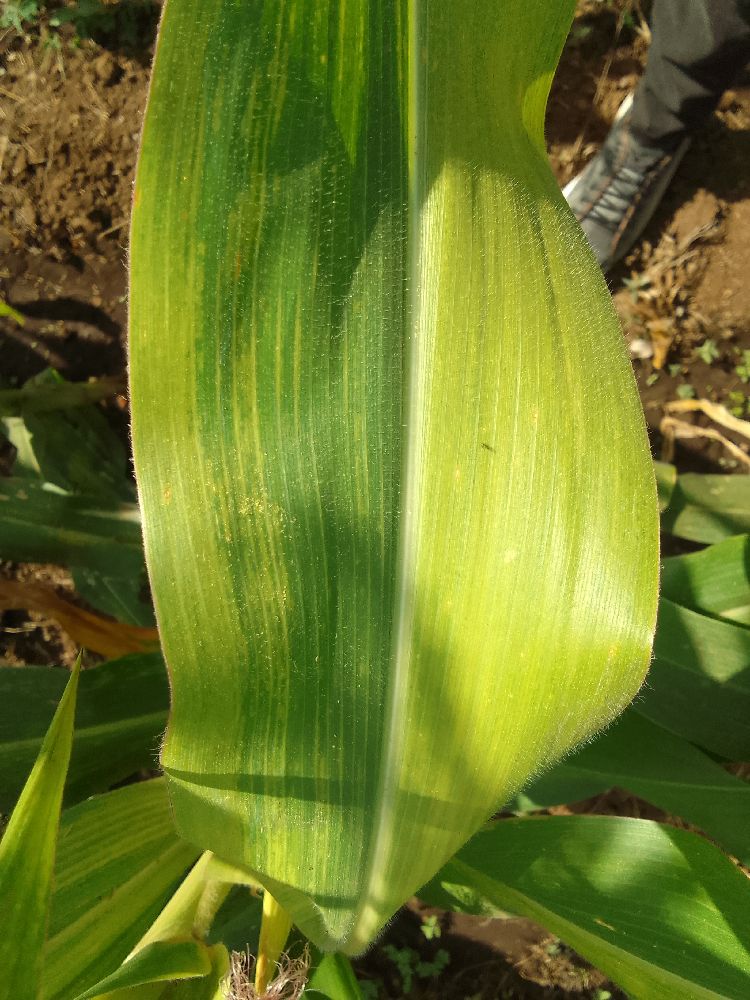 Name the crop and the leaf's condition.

maize, maize lethal necrosis
